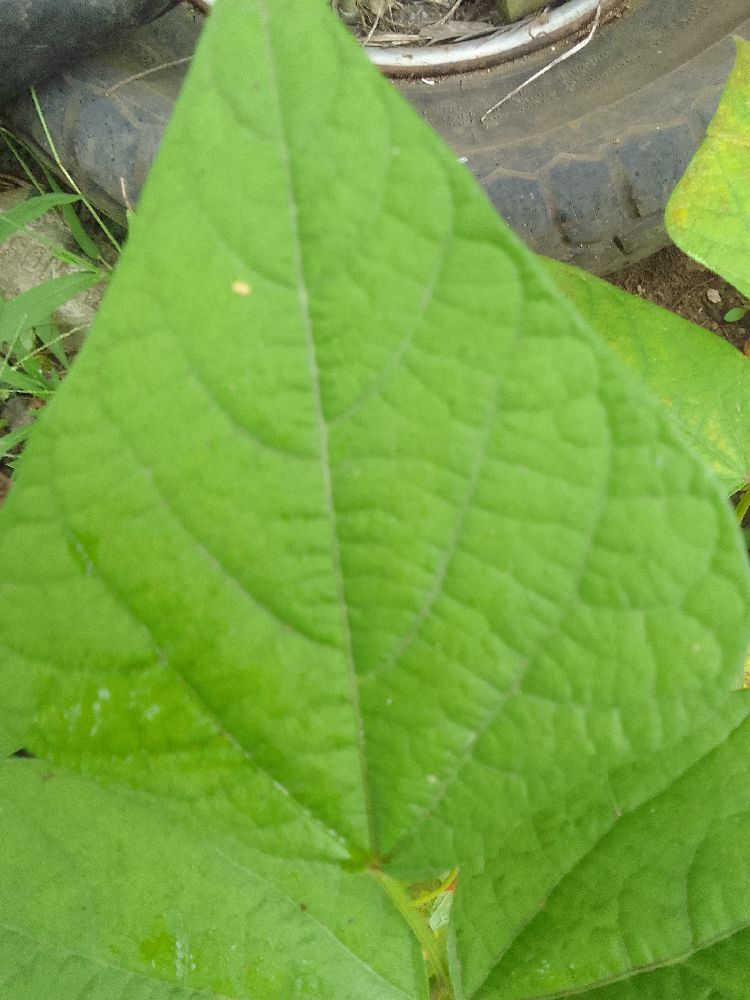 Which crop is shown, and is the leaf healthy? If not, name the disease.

common bean, healthy
